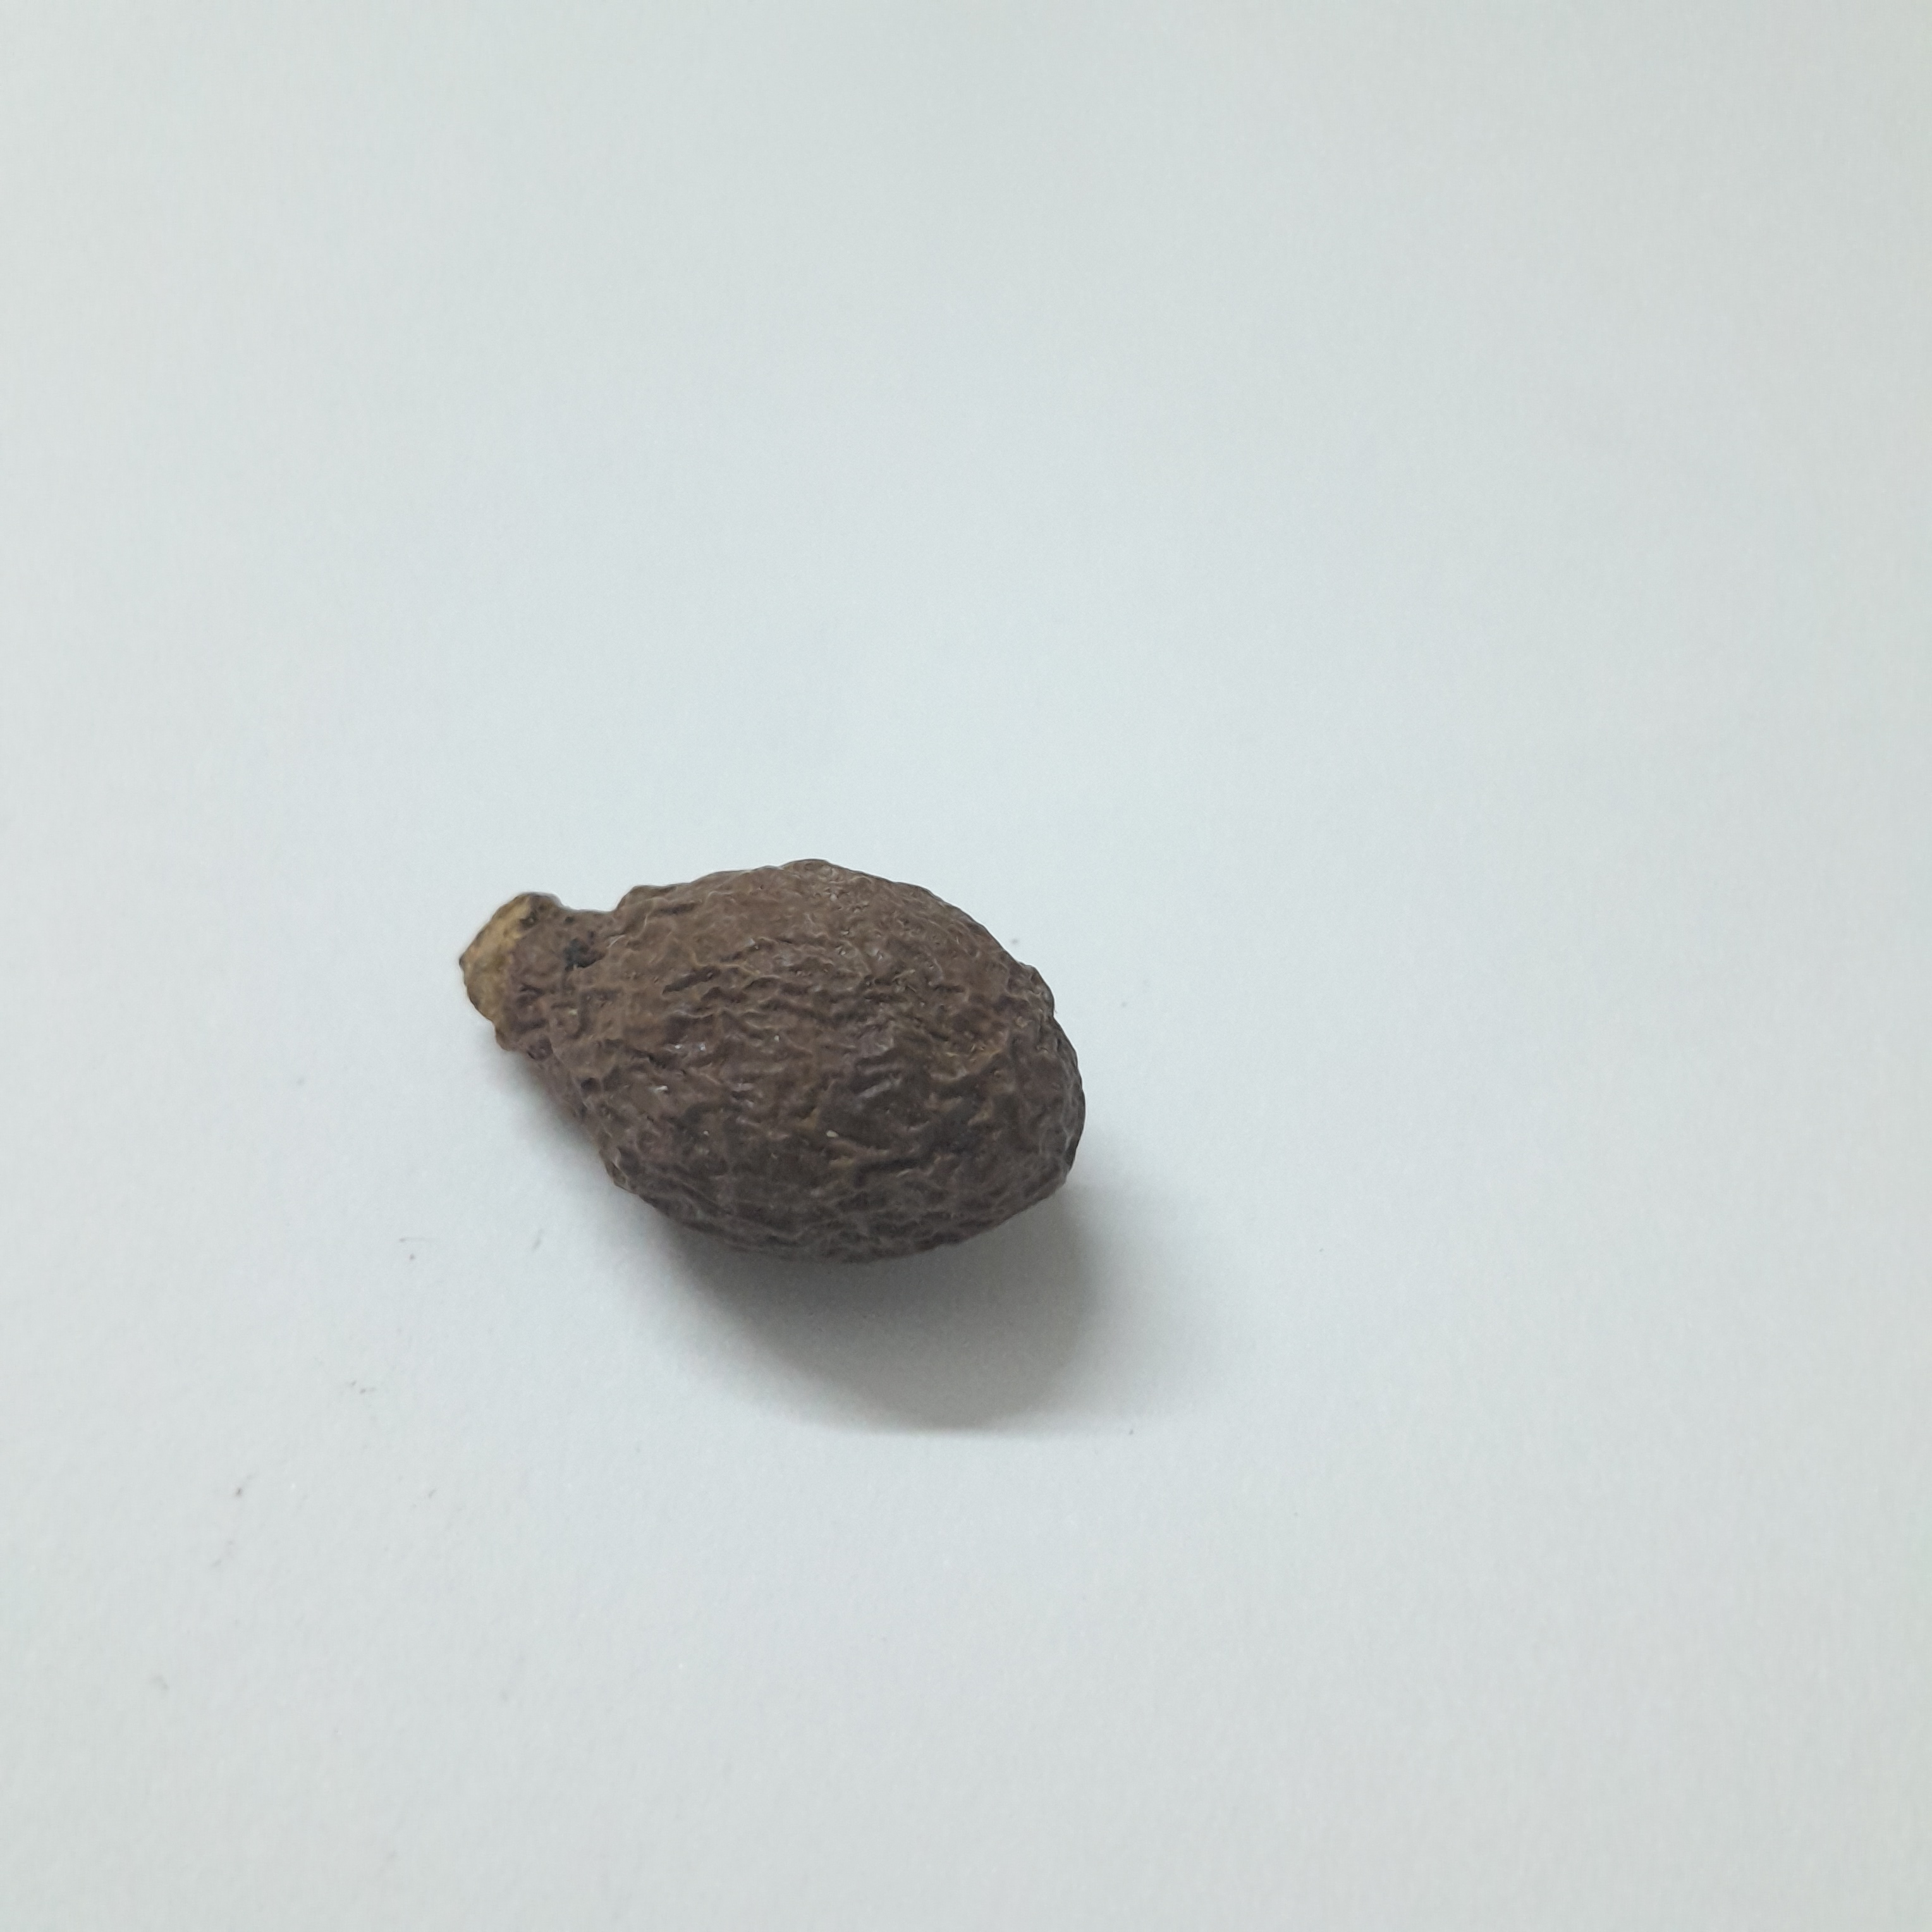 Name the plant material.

niranjanphal
